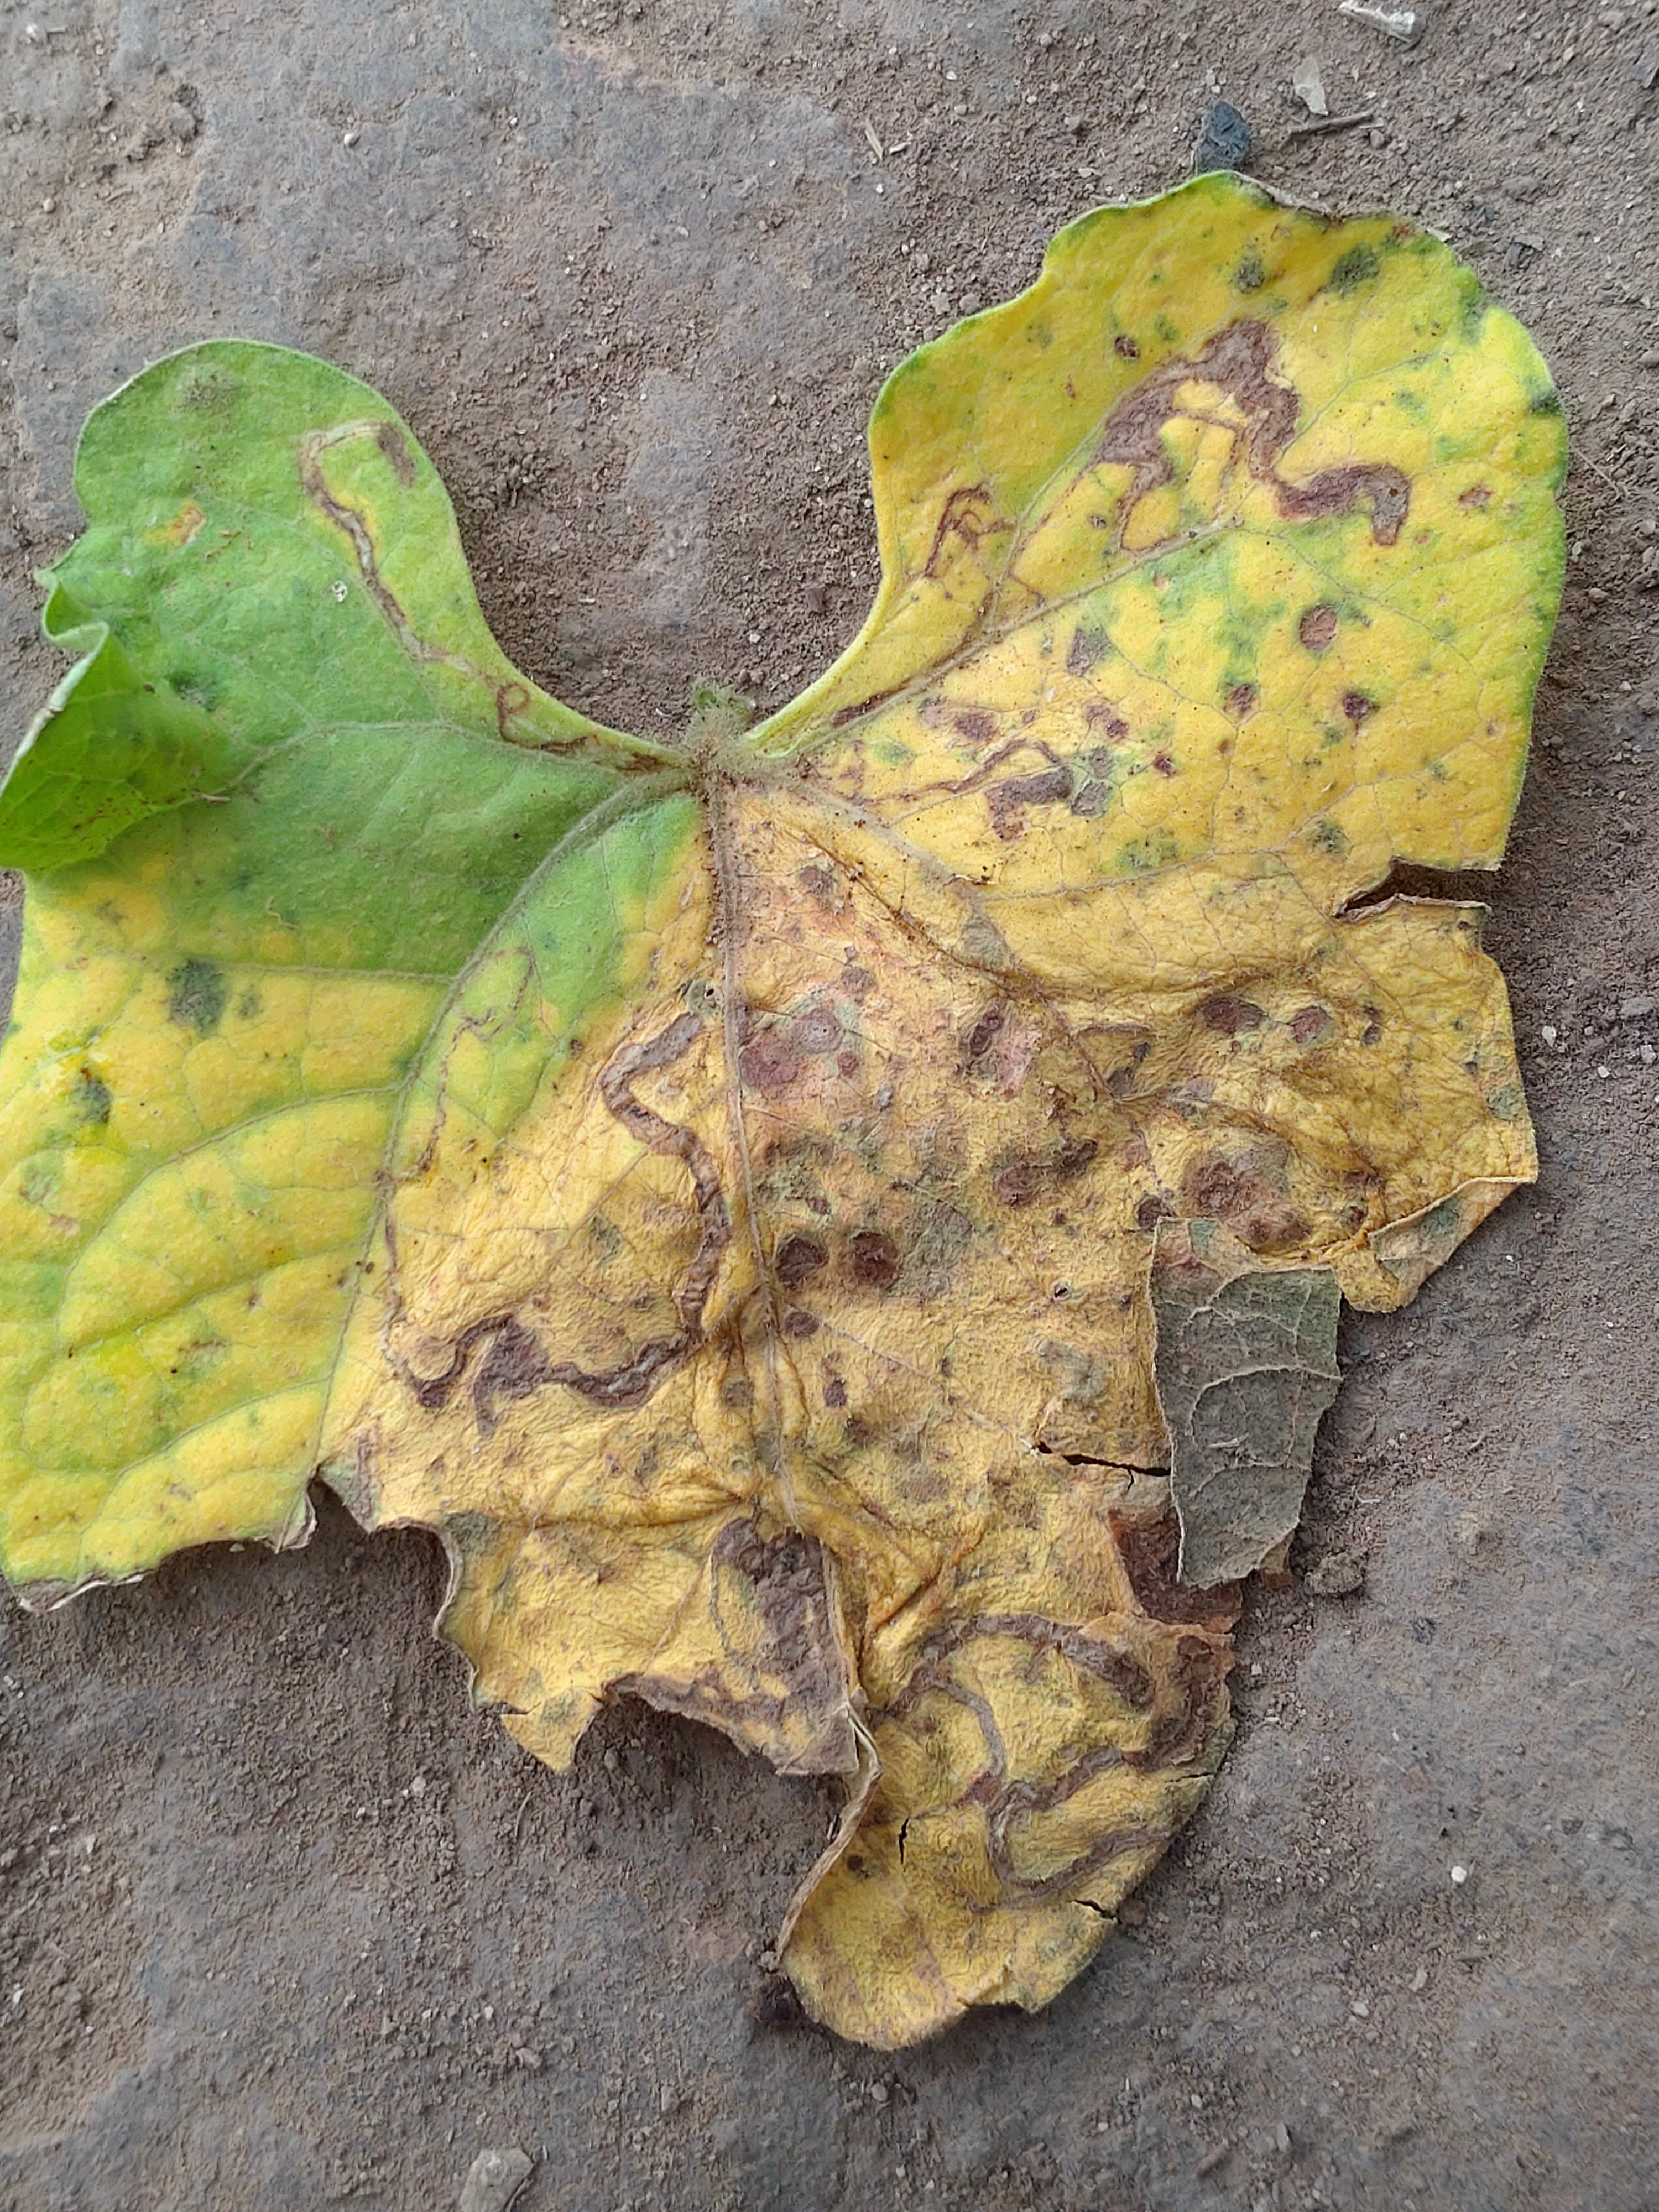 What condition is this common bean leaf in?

anthracnose
